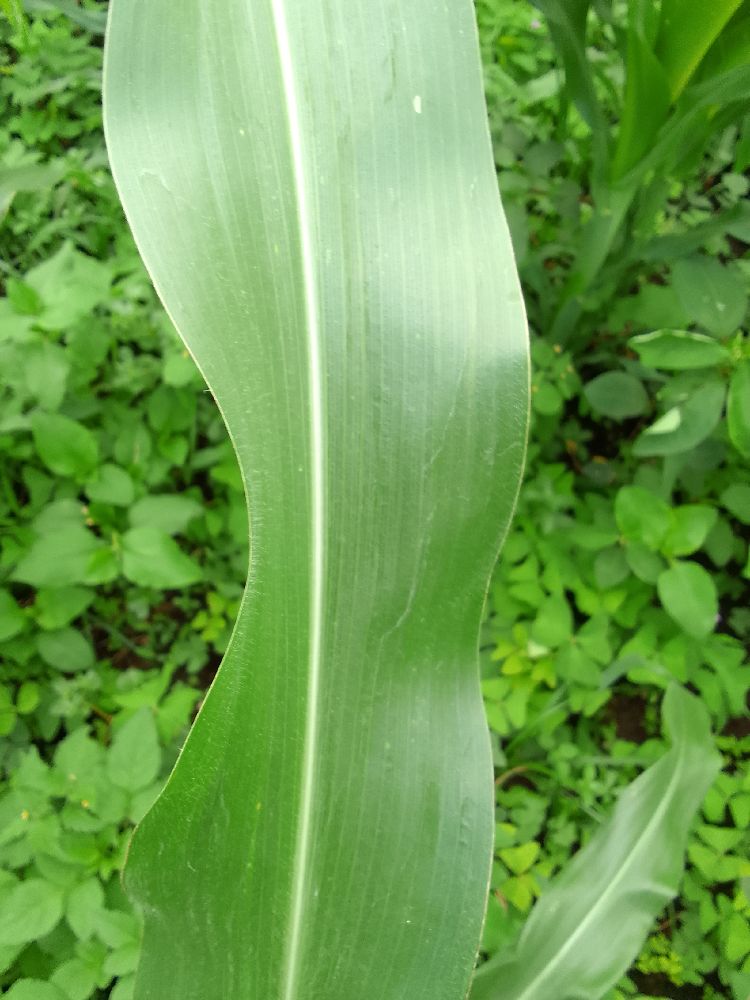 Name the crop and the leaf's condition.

maize, healthy
